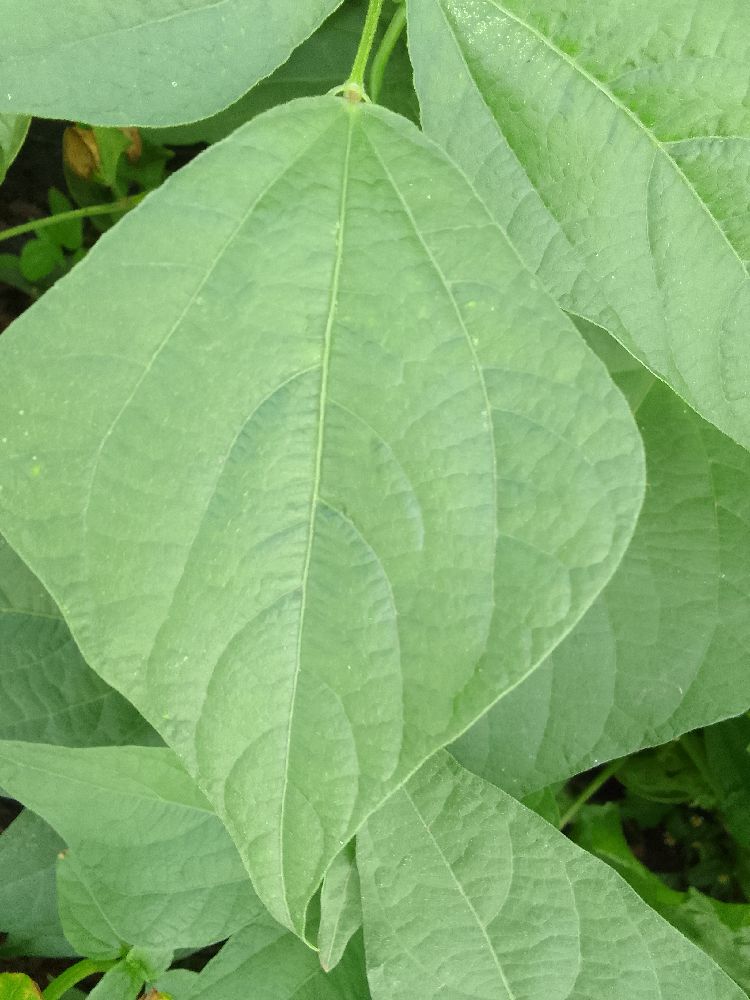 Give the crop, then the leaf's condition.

common bean, healthy
